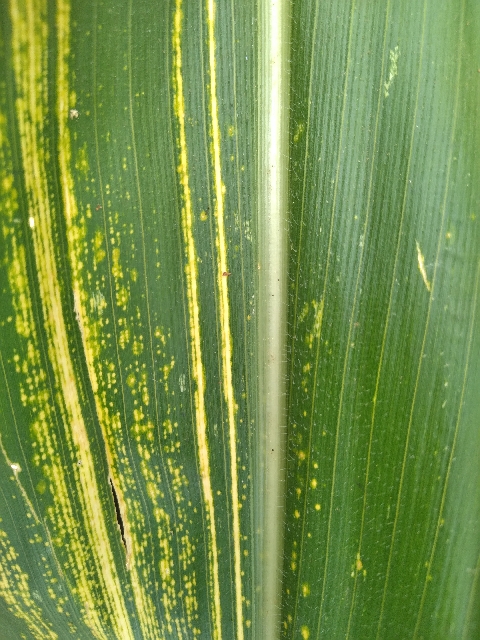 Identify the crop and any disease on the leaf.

maize, maize streak virus
